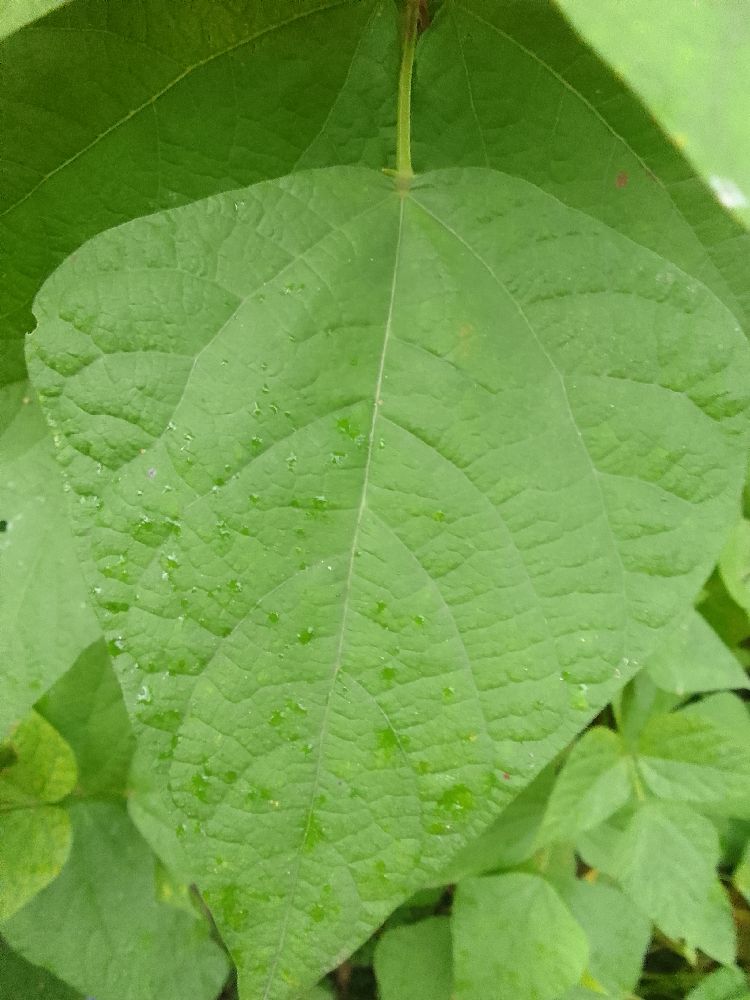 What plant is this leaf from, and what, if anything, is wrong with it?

common bean, healthy
